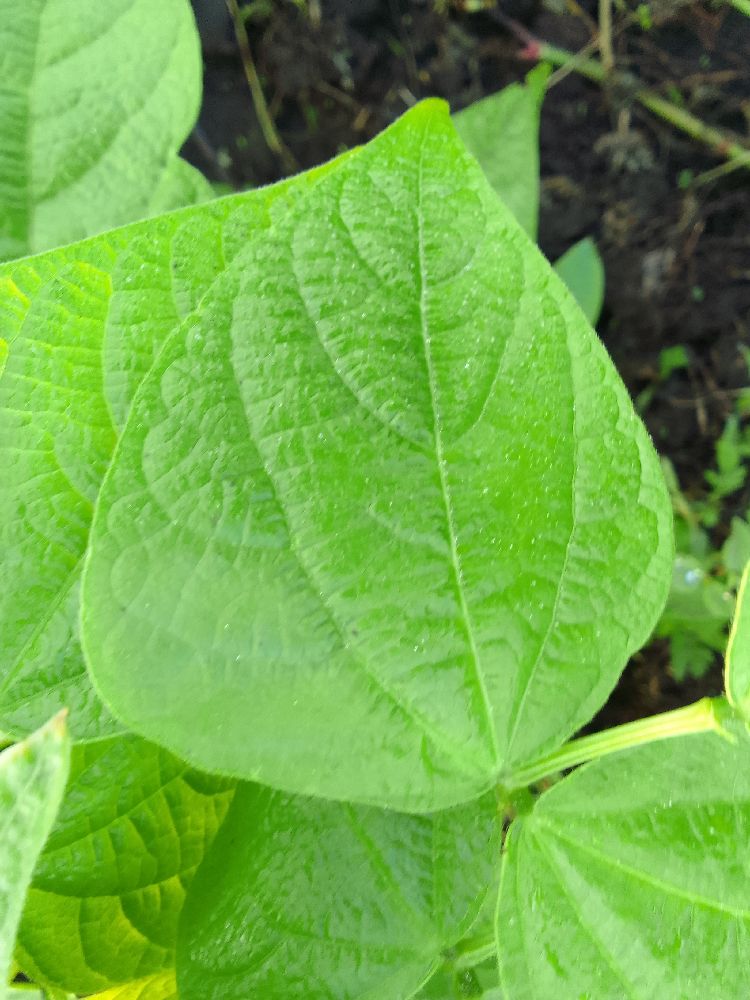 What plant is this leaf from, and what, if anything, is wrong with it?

common bean, healthy
